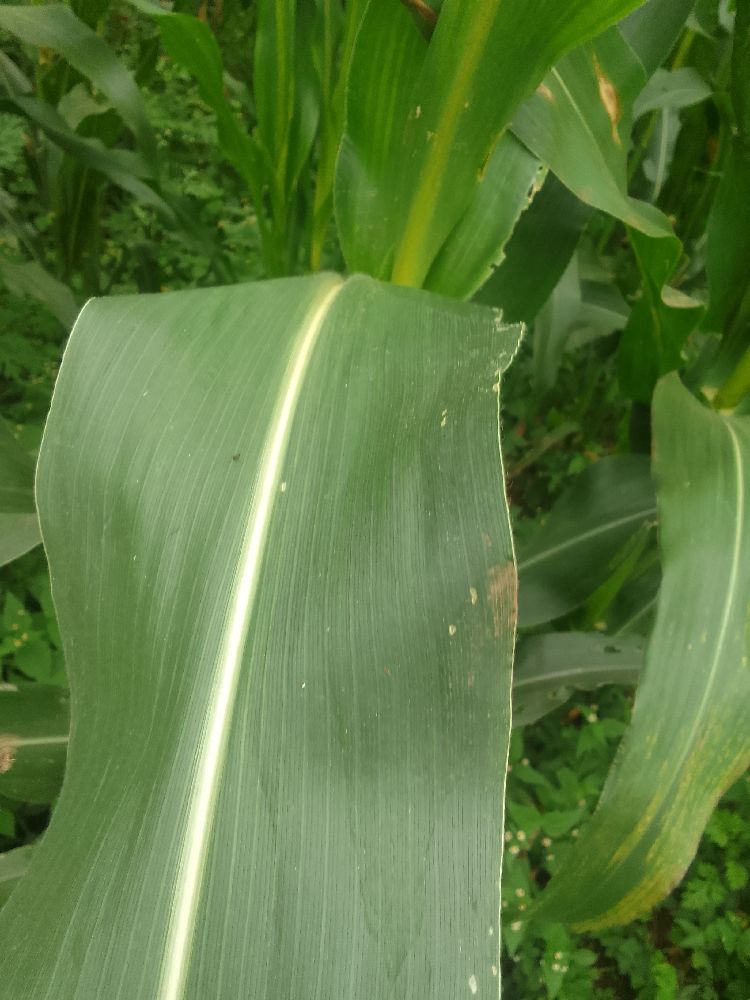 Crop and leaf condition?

maize, healthy
